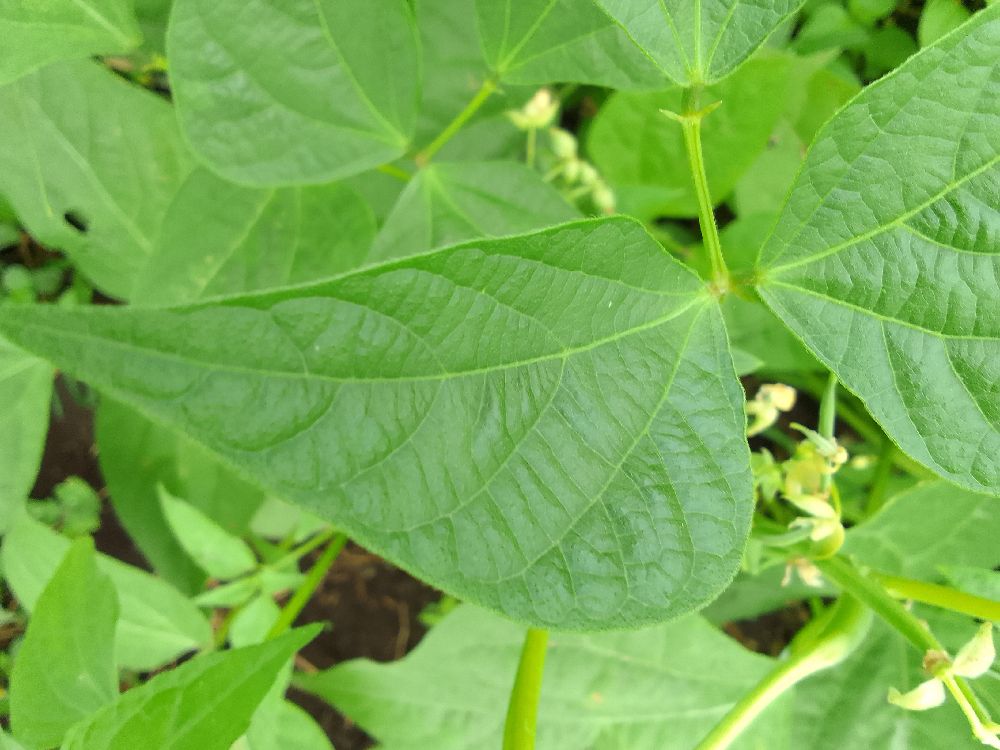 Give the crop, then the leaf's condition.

common bean, healthy
